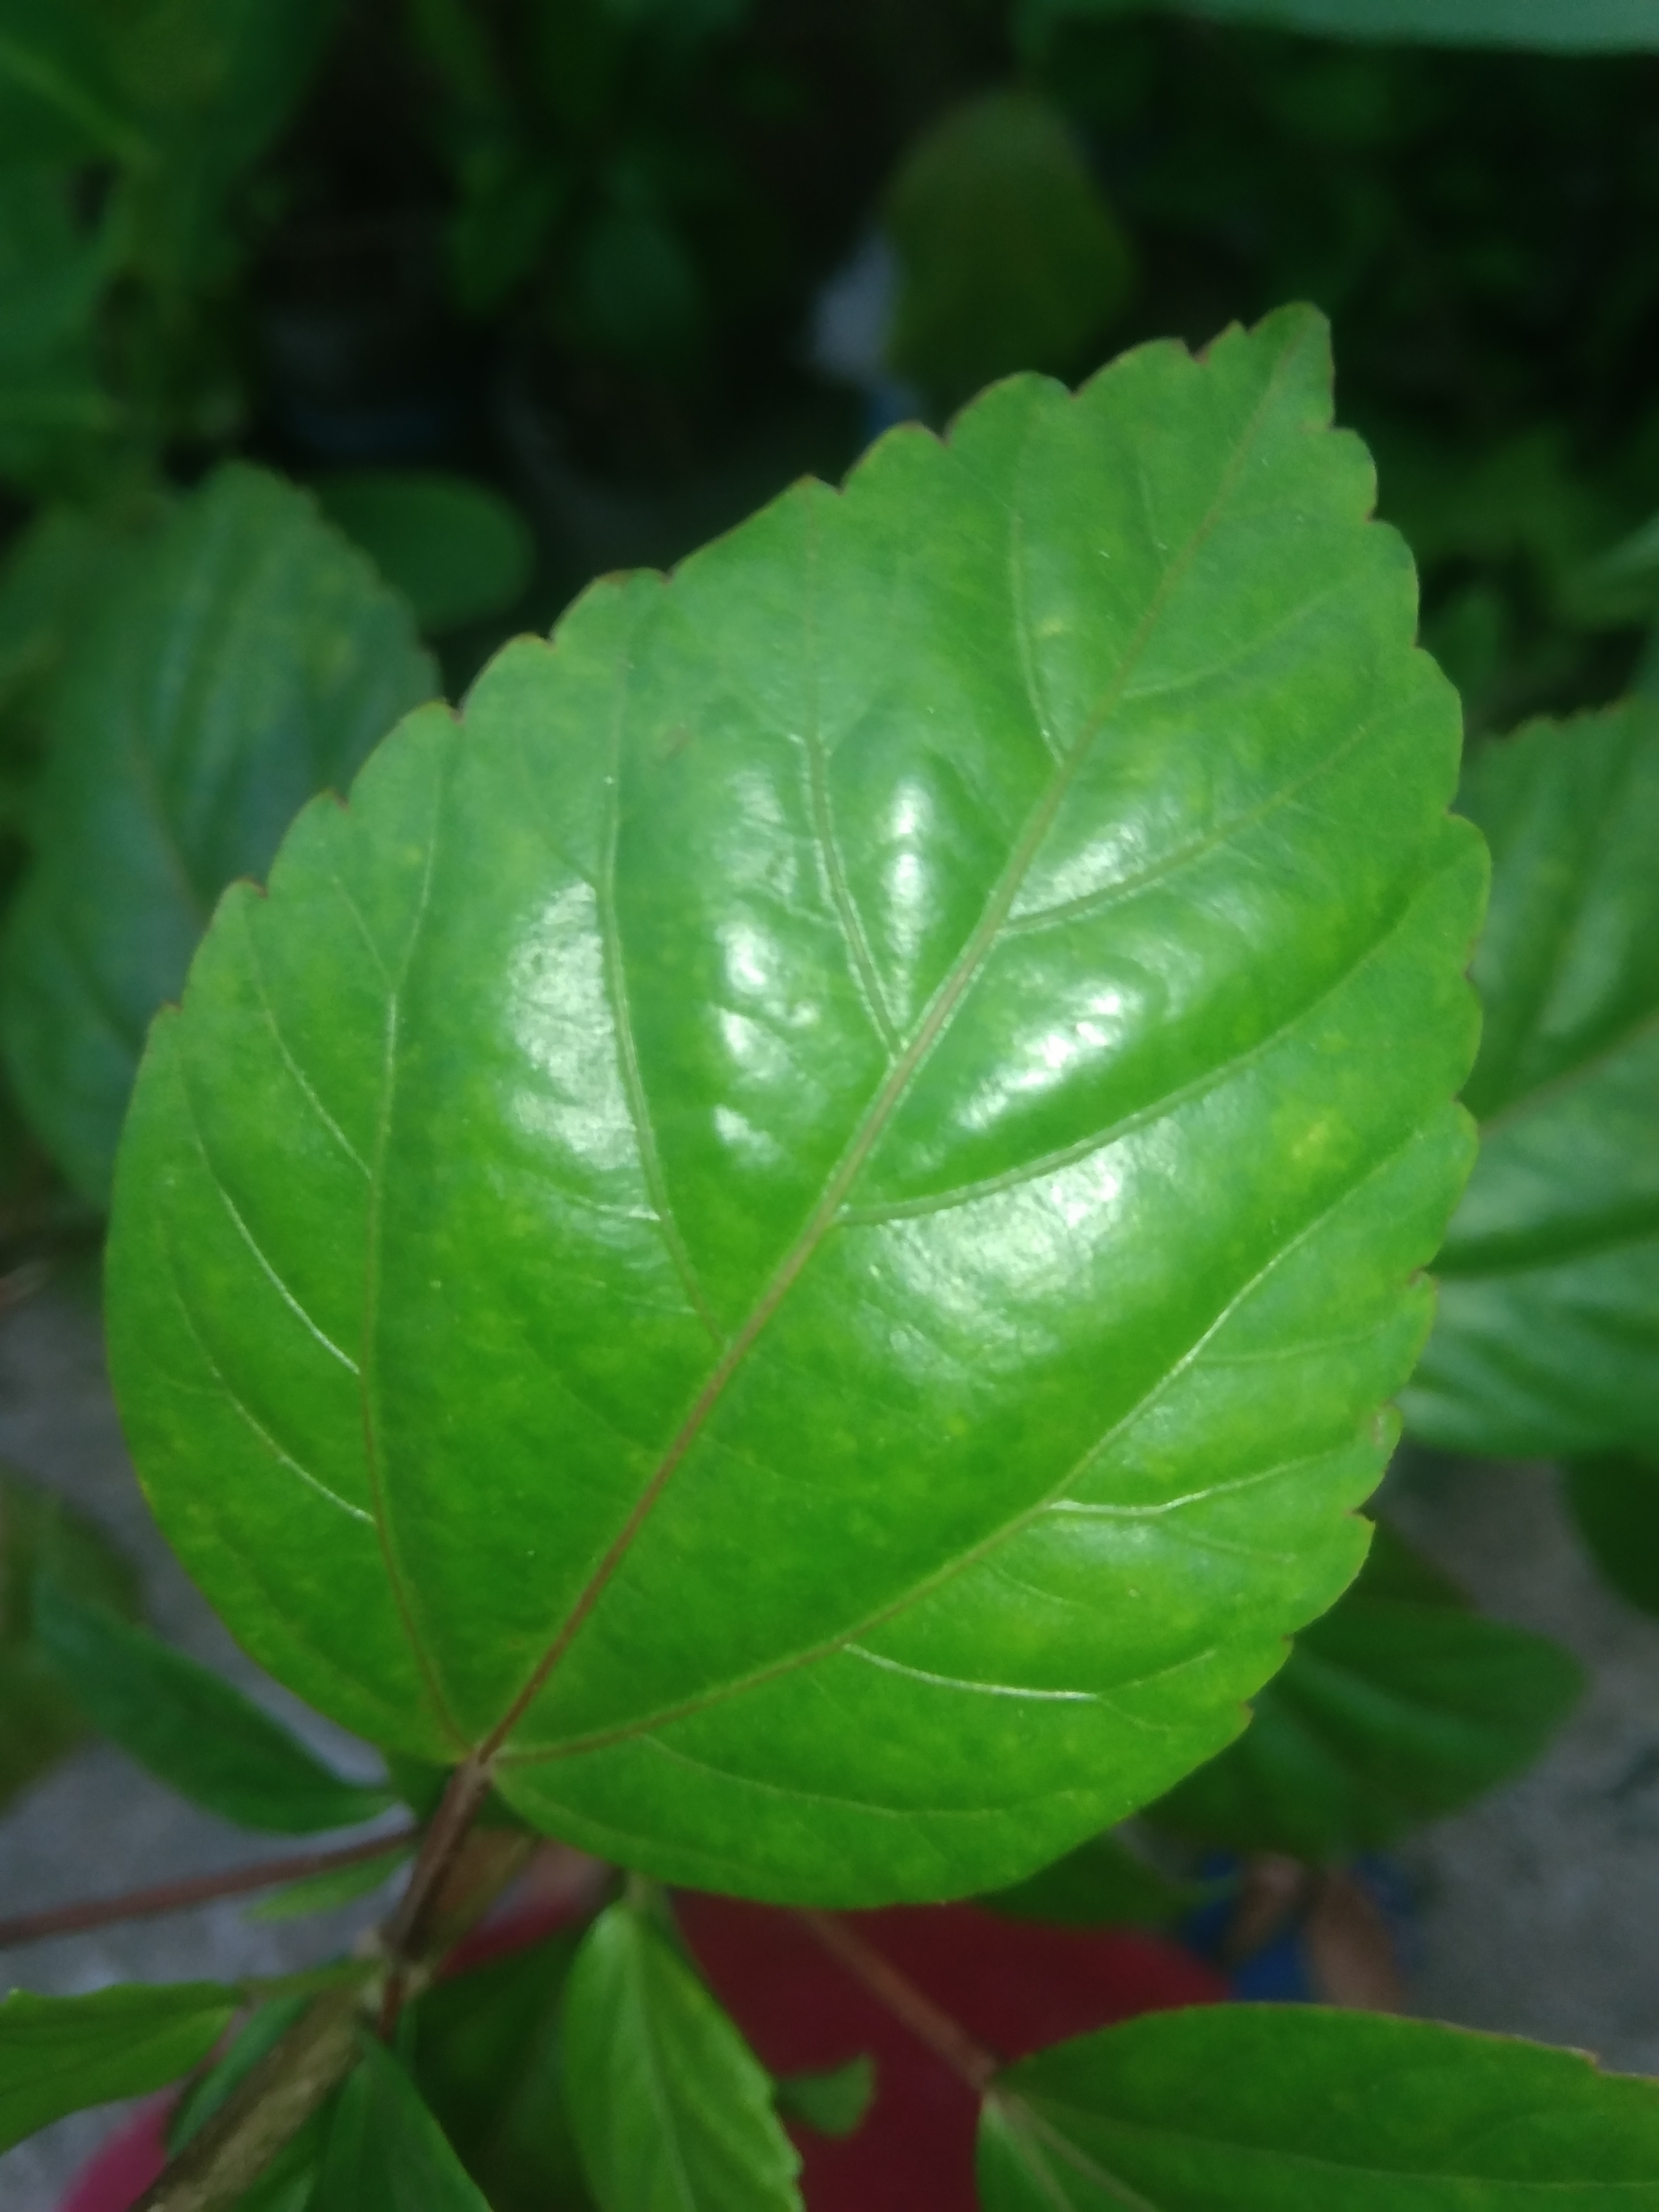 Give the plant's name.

hibiscus
